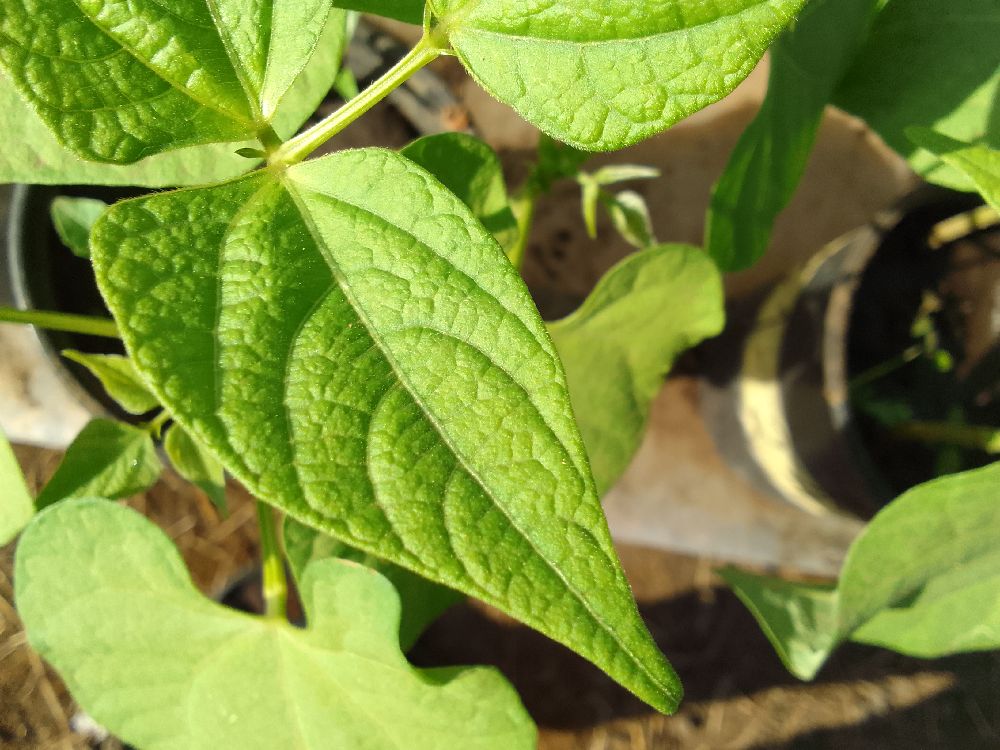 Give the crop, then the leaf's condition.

common bean, healthy
